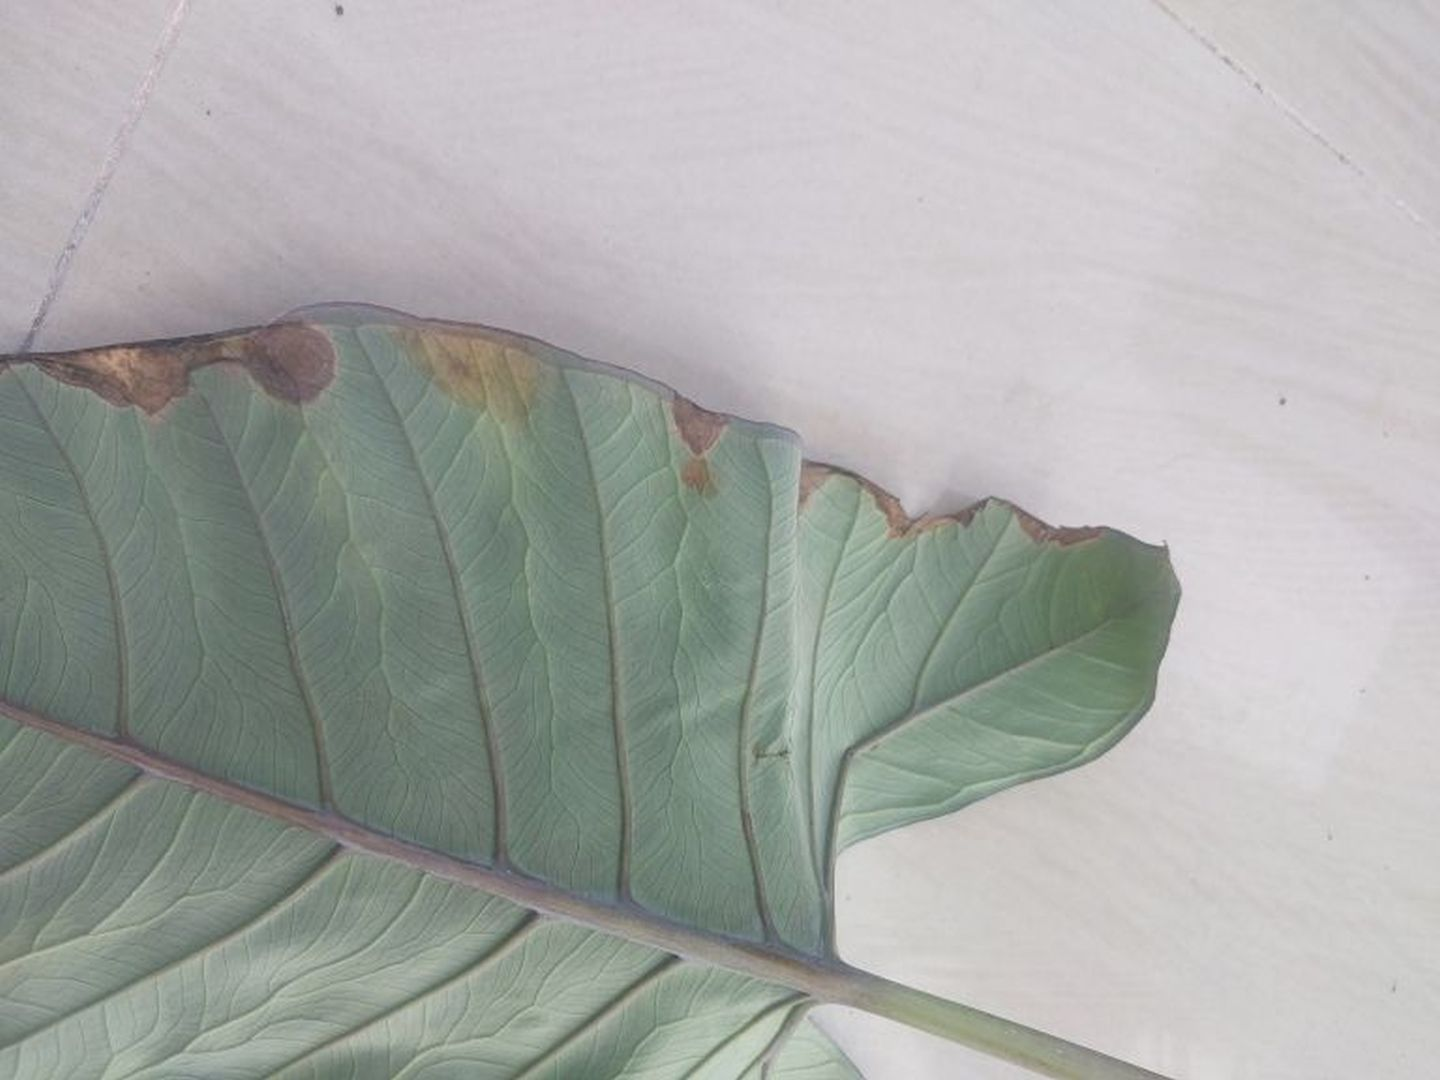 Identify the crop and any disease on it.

taro, leaf blight
